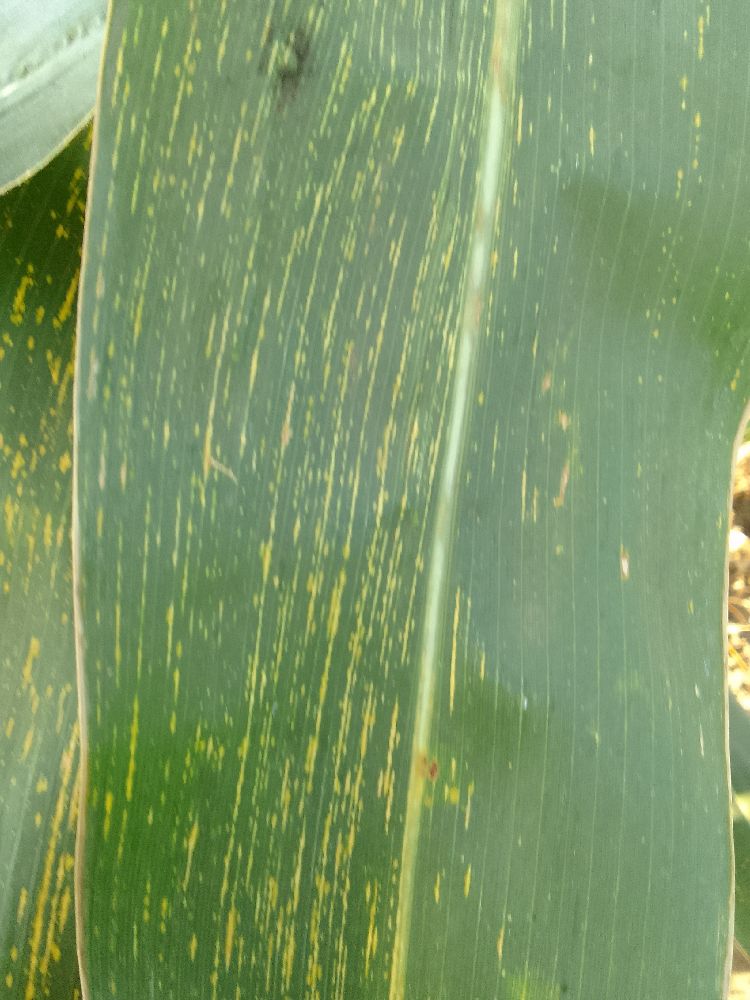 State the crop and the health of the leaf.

maize, maize streak virus
